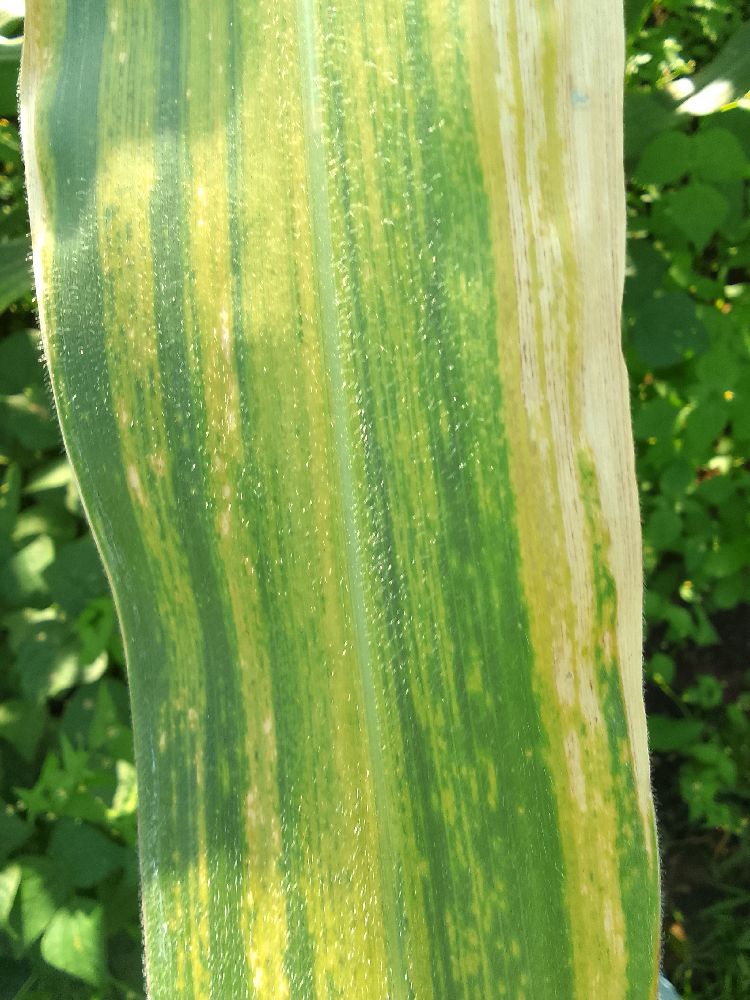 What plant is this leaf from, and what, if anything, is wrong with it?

maize, maize lethal necrosis
